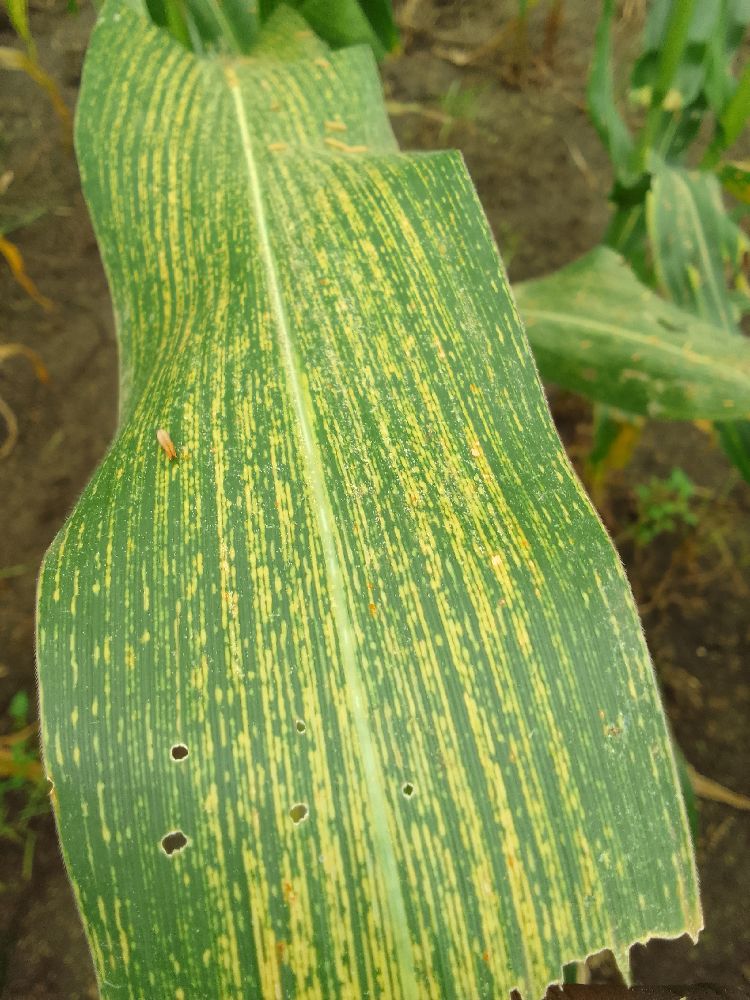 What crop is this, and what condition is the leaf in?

maize, maize streak virus
